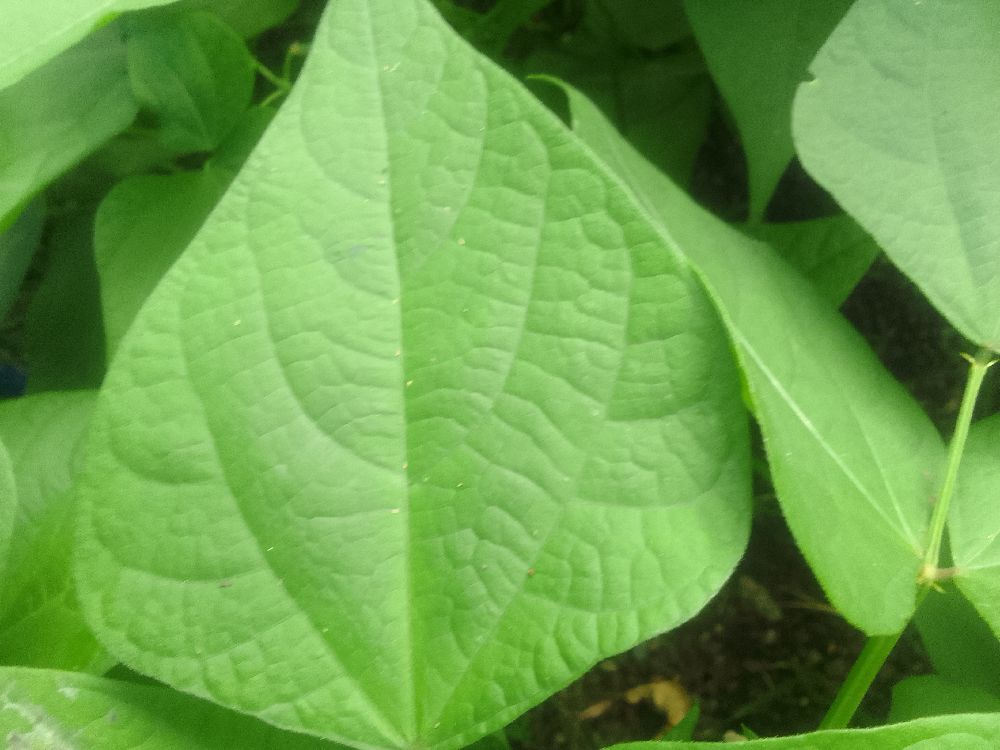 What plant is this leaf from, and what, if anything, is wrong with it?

common bean, healthy
